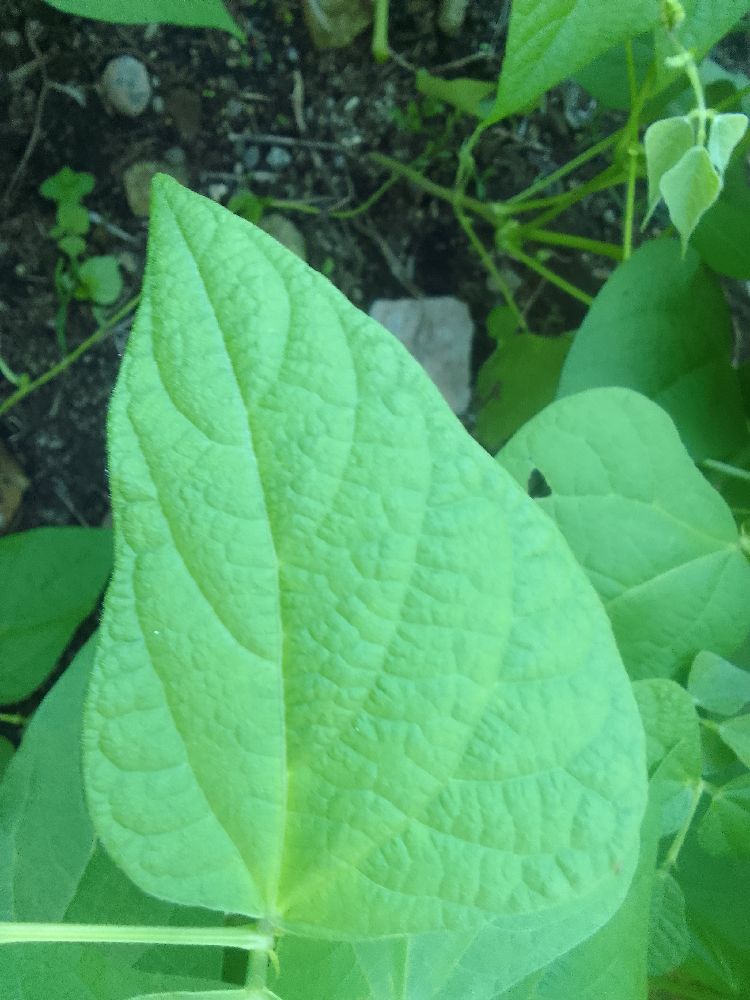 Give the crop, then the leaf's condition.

common bean, healthy
